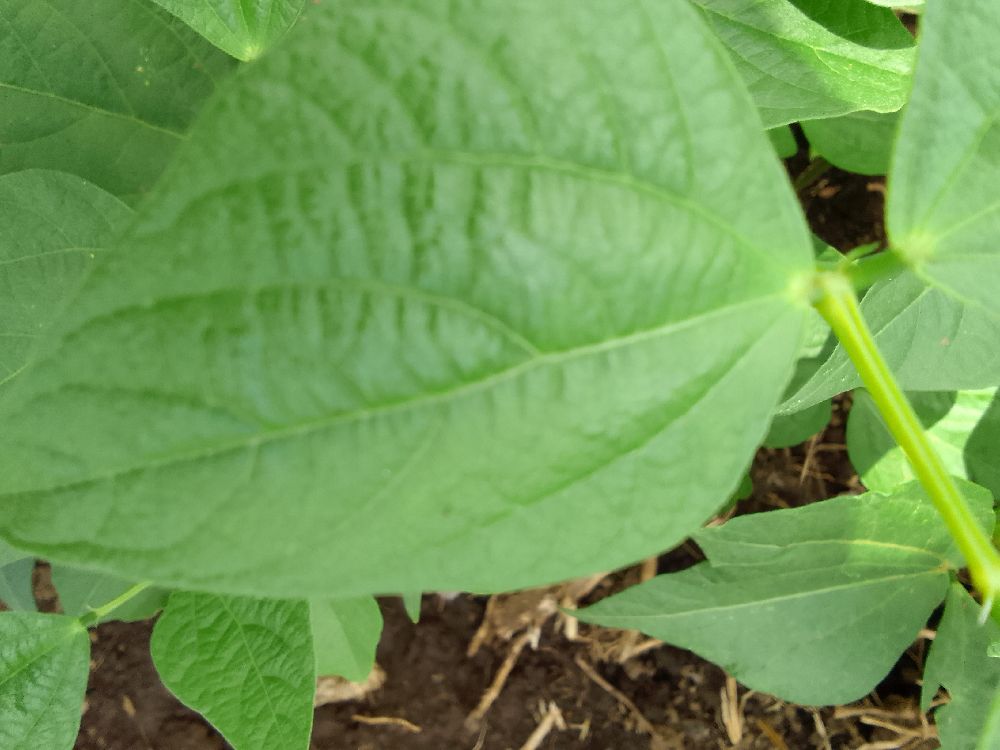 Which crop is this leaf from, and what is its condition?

common bean, healthy
